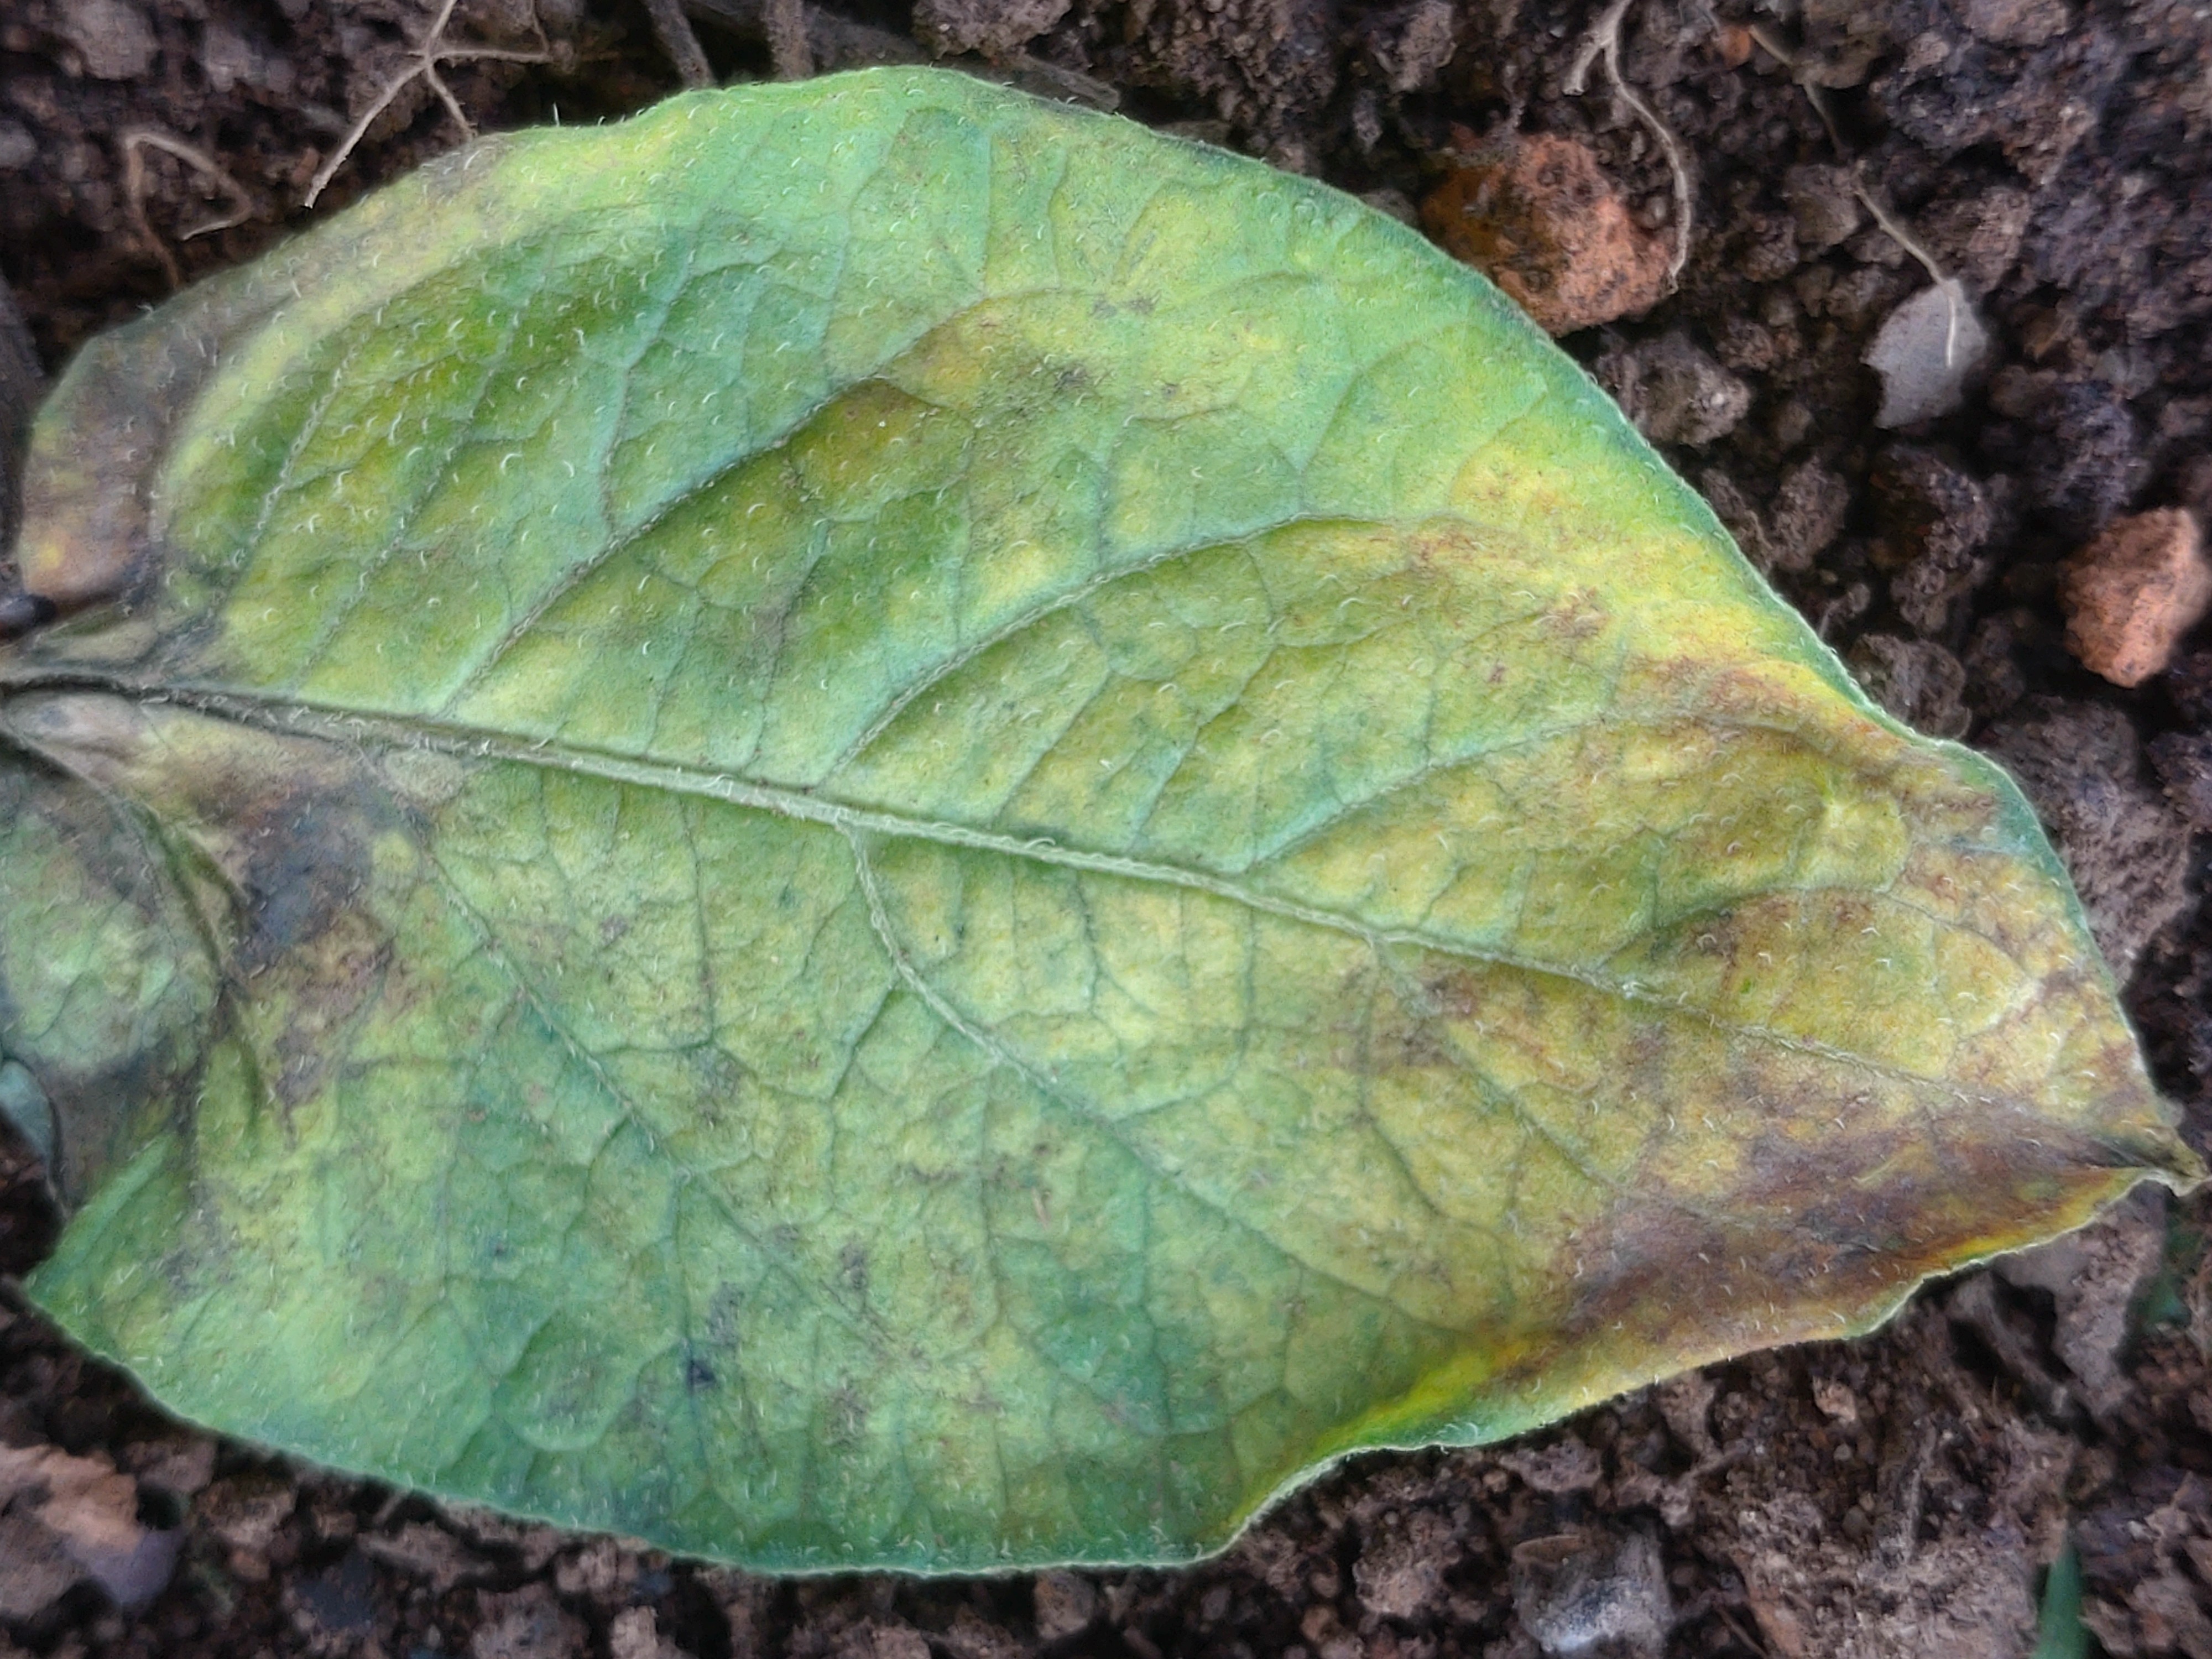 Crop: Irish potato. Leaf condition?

late blight
